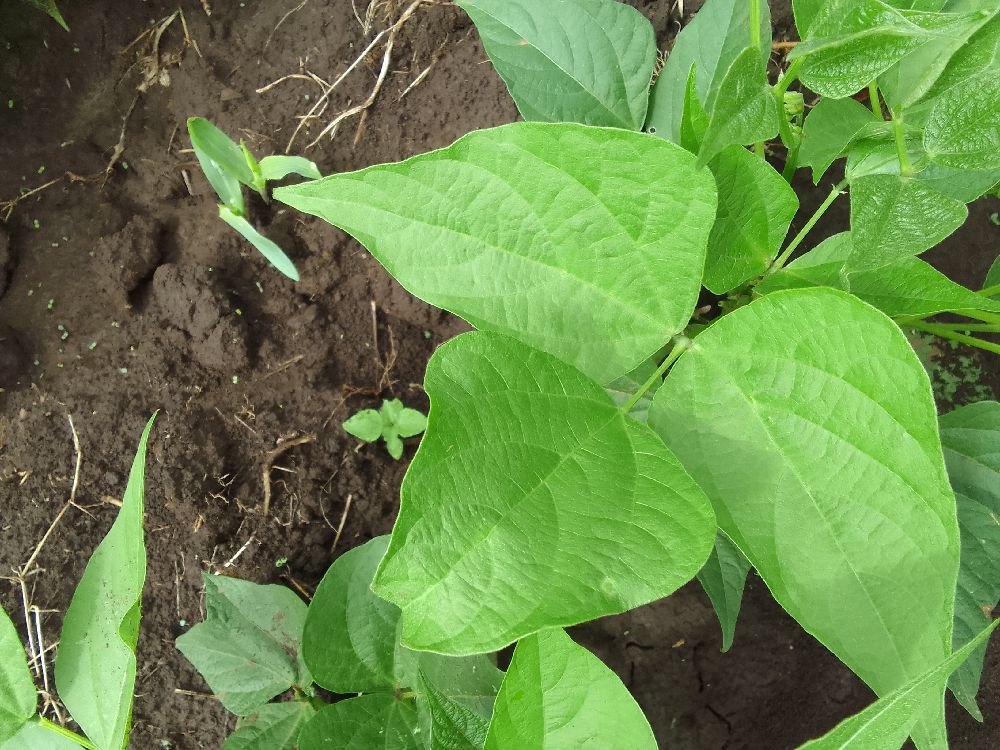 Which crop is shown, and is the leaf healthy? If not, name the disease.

common bean, healthy
